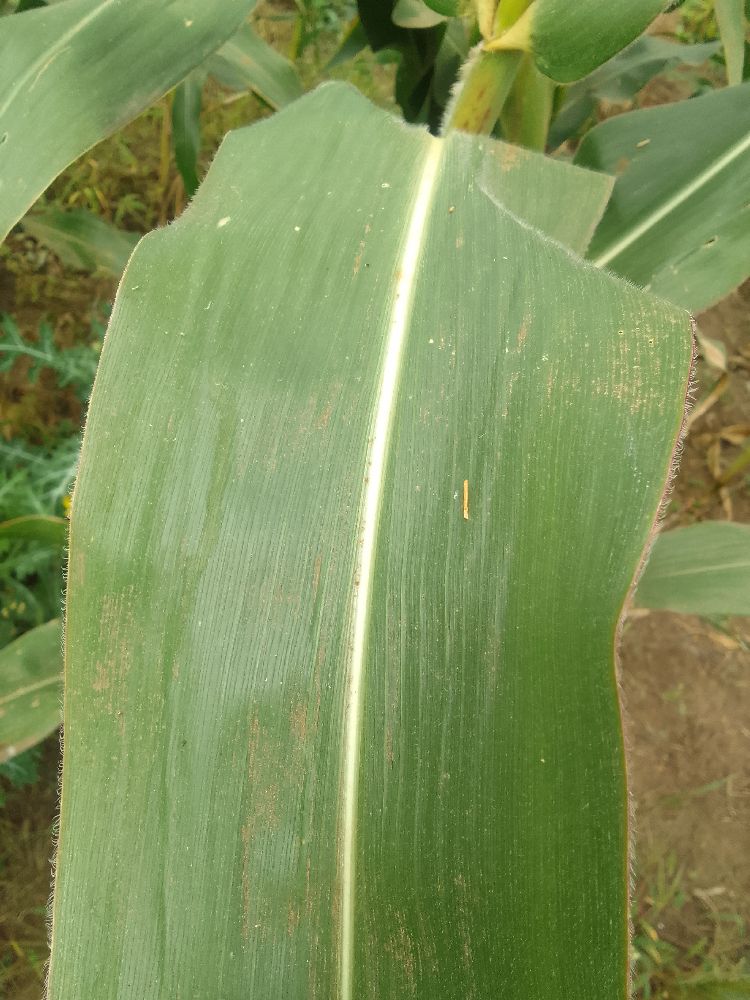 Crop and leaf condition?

maize, healthy
